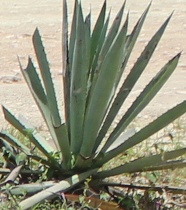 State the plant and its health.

agave, small
